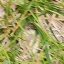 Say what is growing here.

grass
